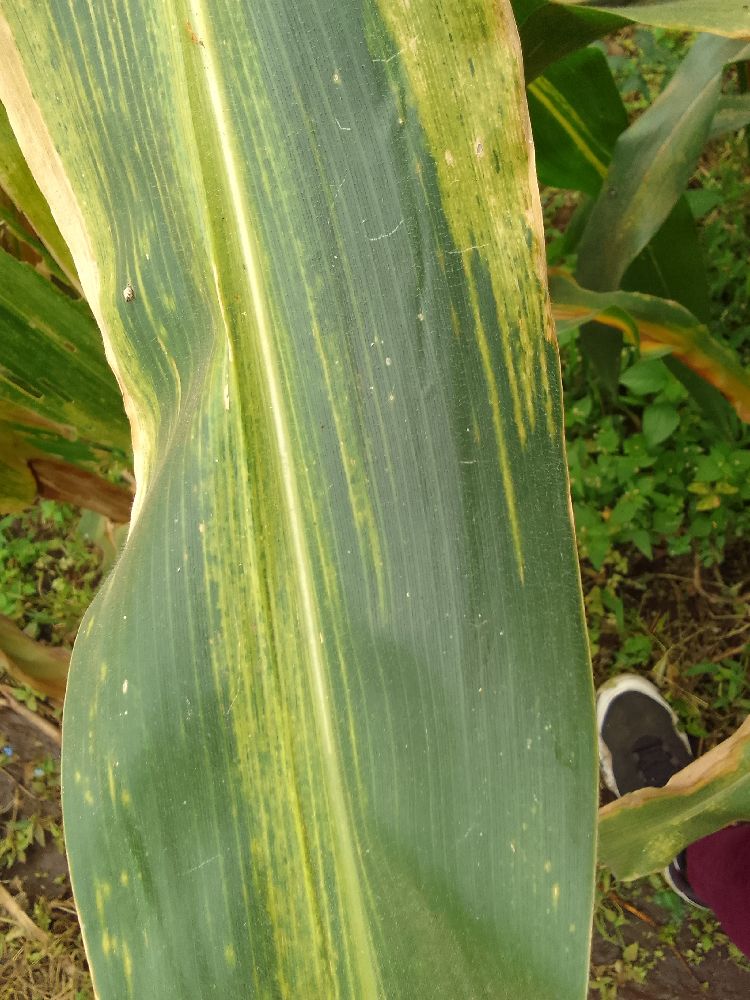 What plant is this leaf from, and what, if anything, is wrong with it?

maize, maize lethal necrosis
